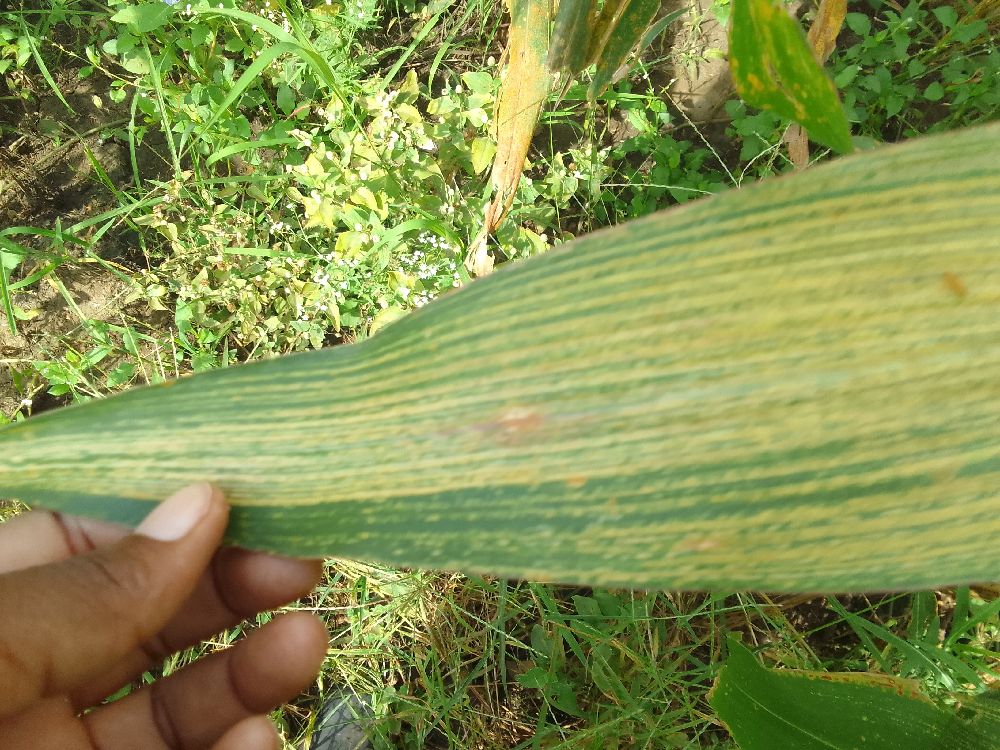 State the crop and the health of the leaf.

maize, maize streak virus
